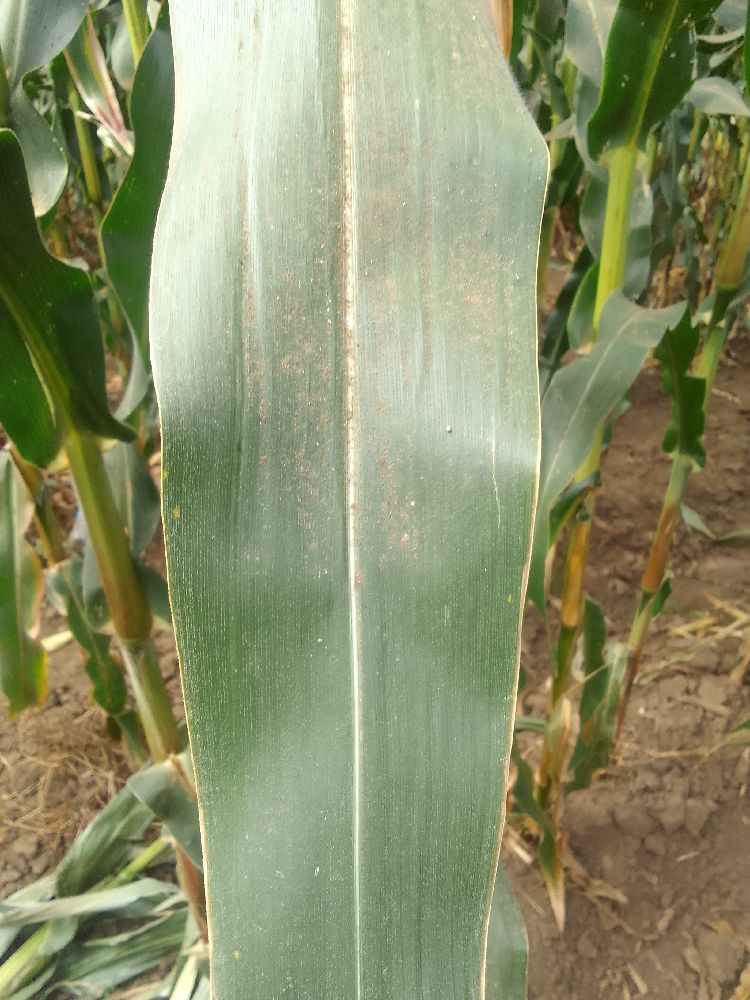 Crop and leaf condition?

maize, healthy
